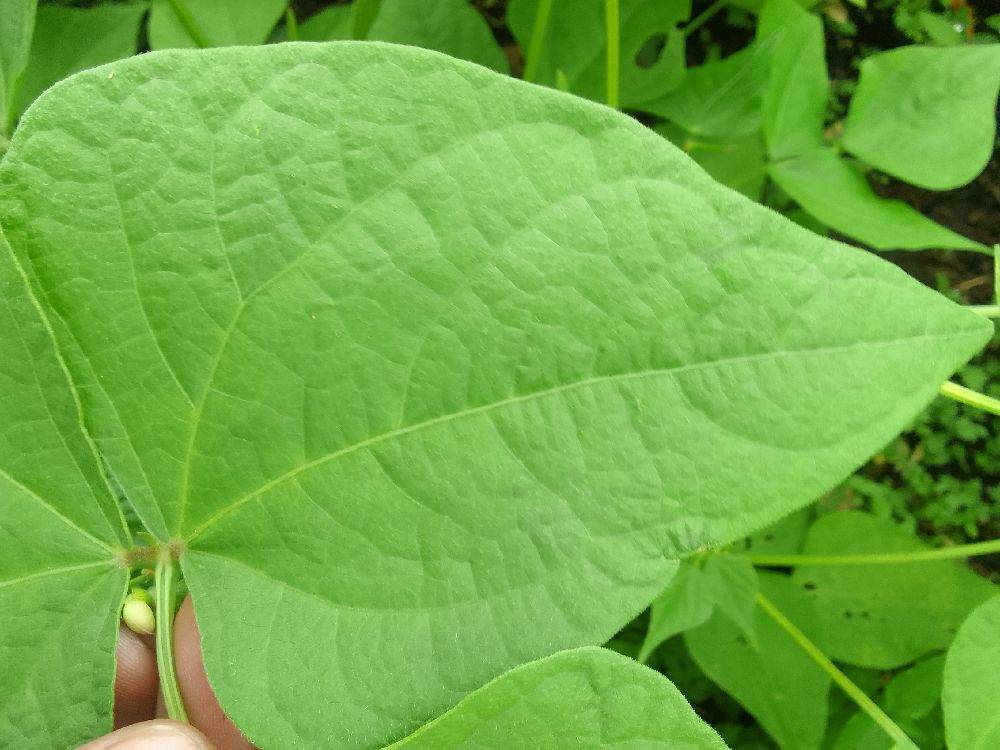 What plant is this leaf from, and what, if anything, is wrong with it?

common bean, healthy
